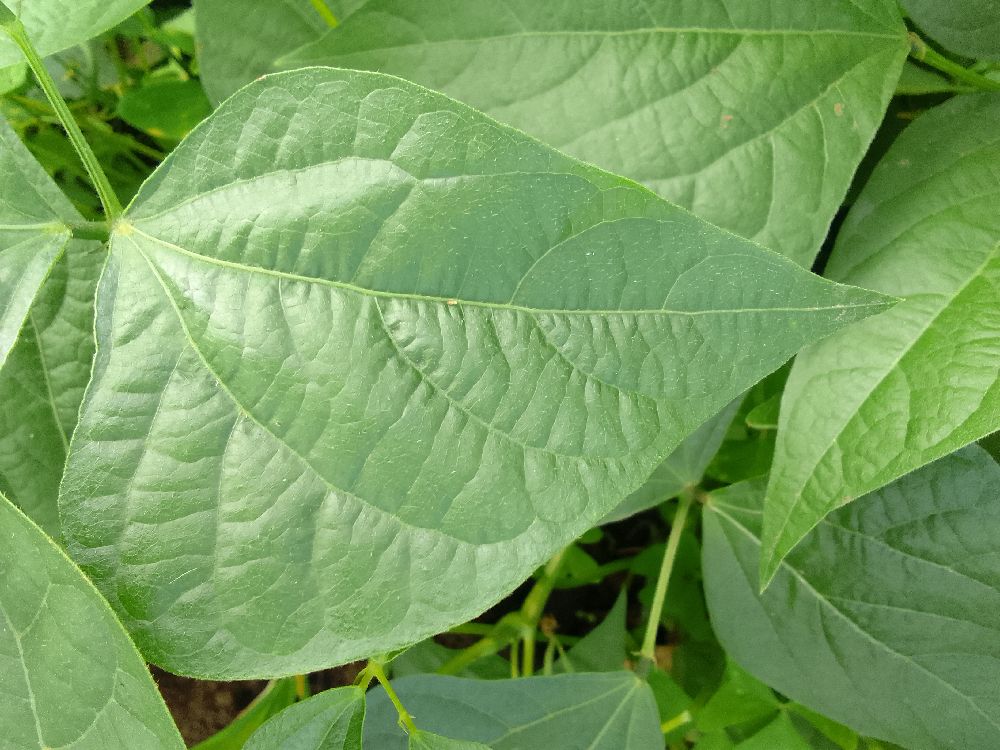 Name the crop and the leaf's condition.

common bean, healthy
